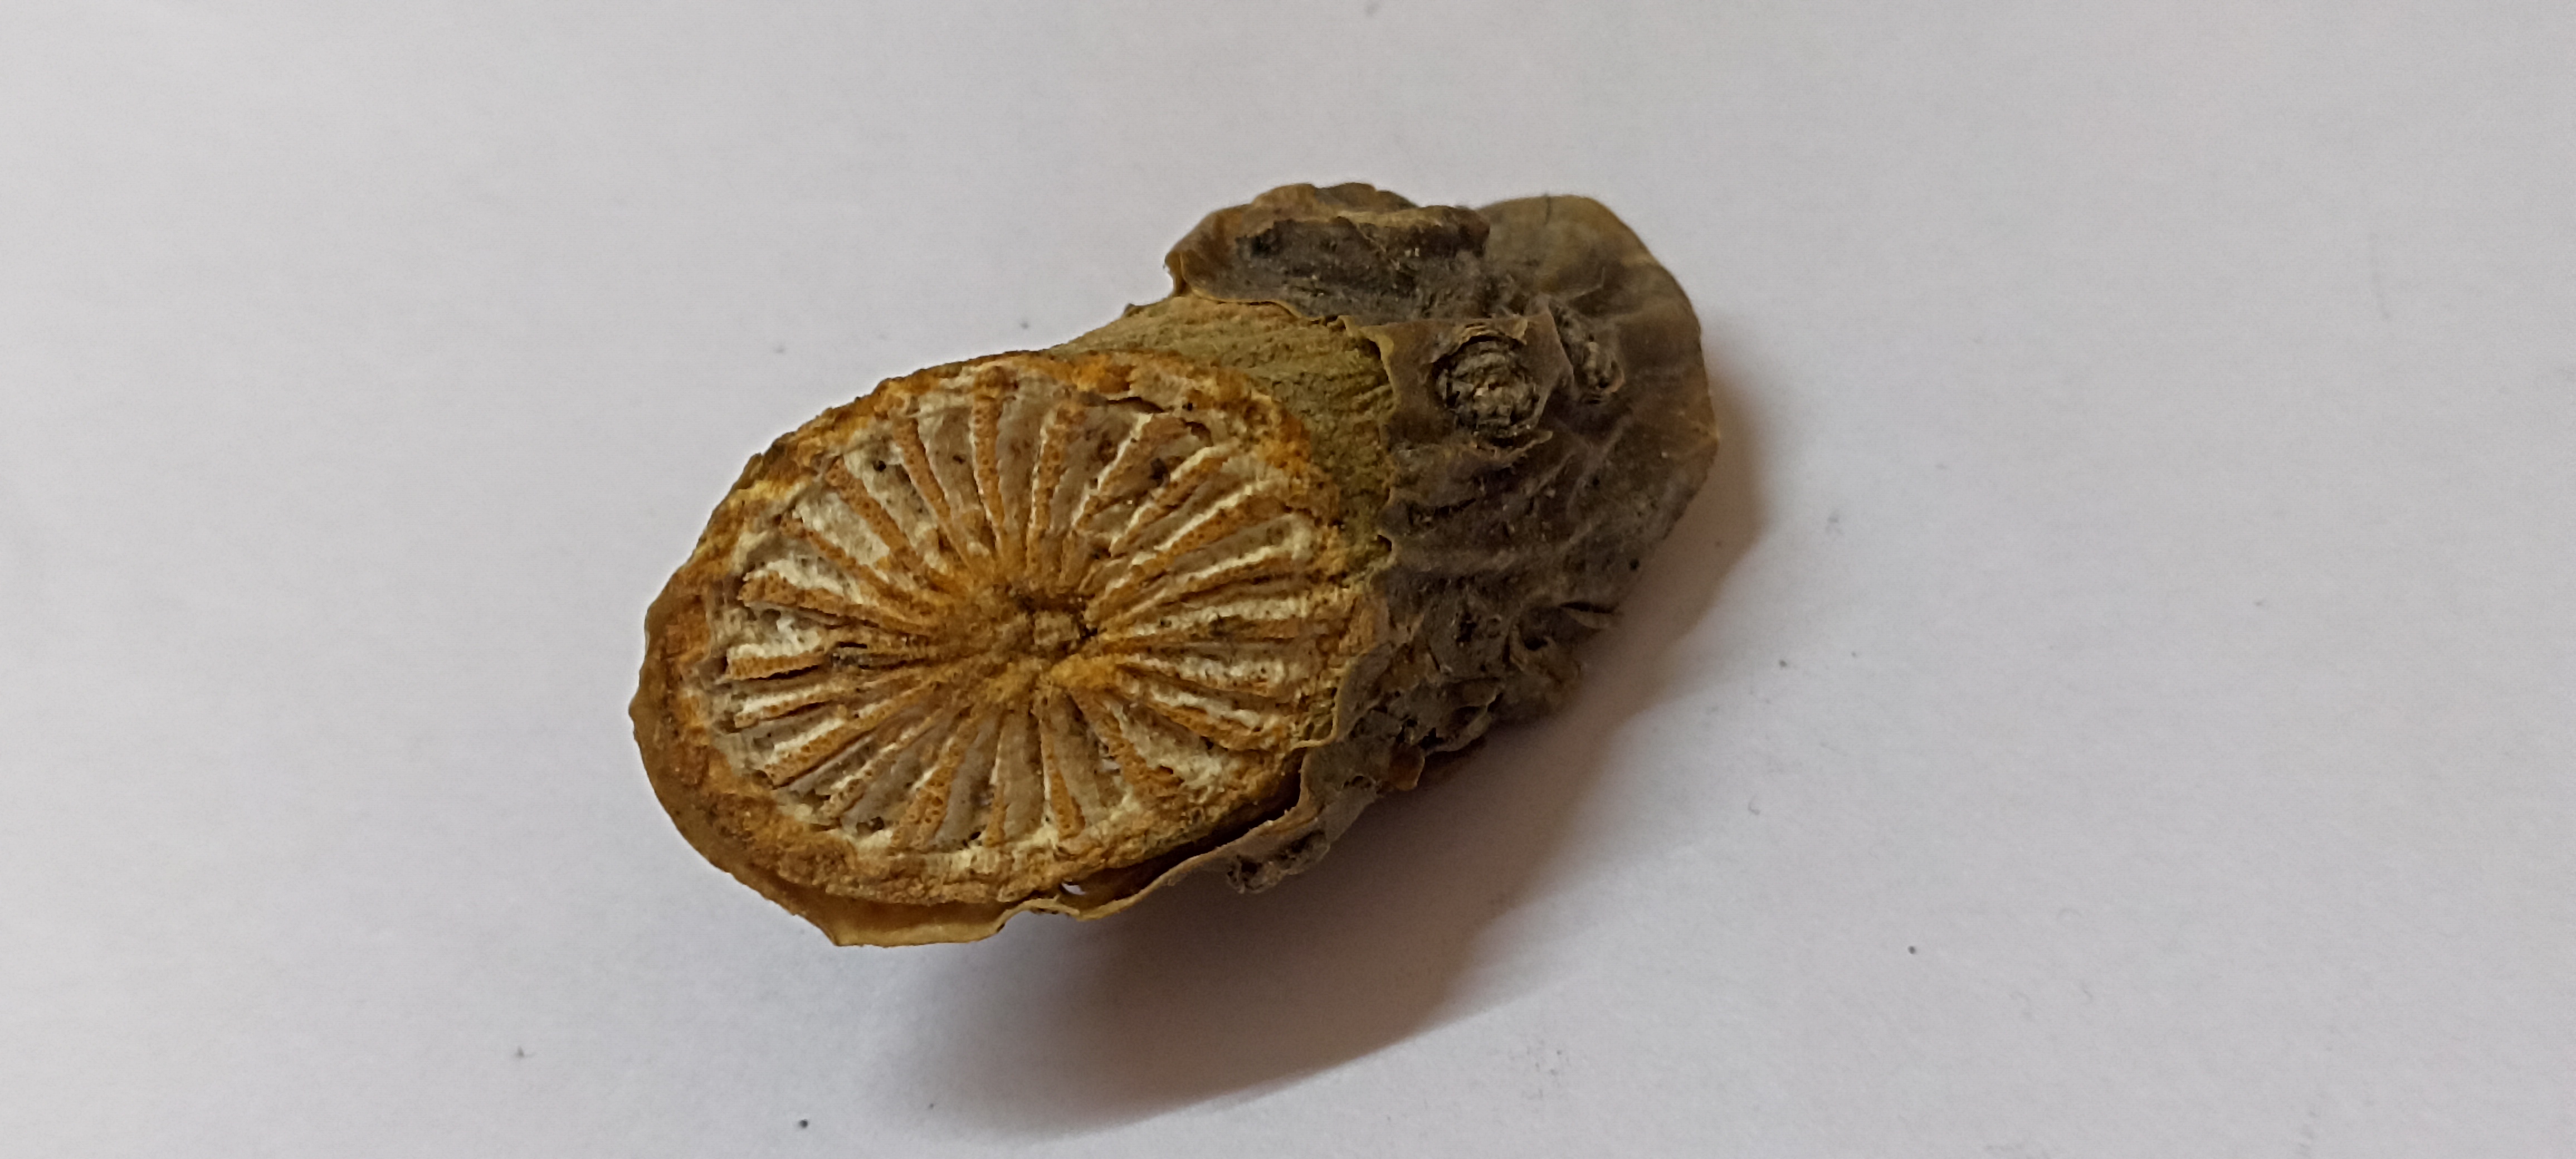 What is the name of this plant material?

gulvel
